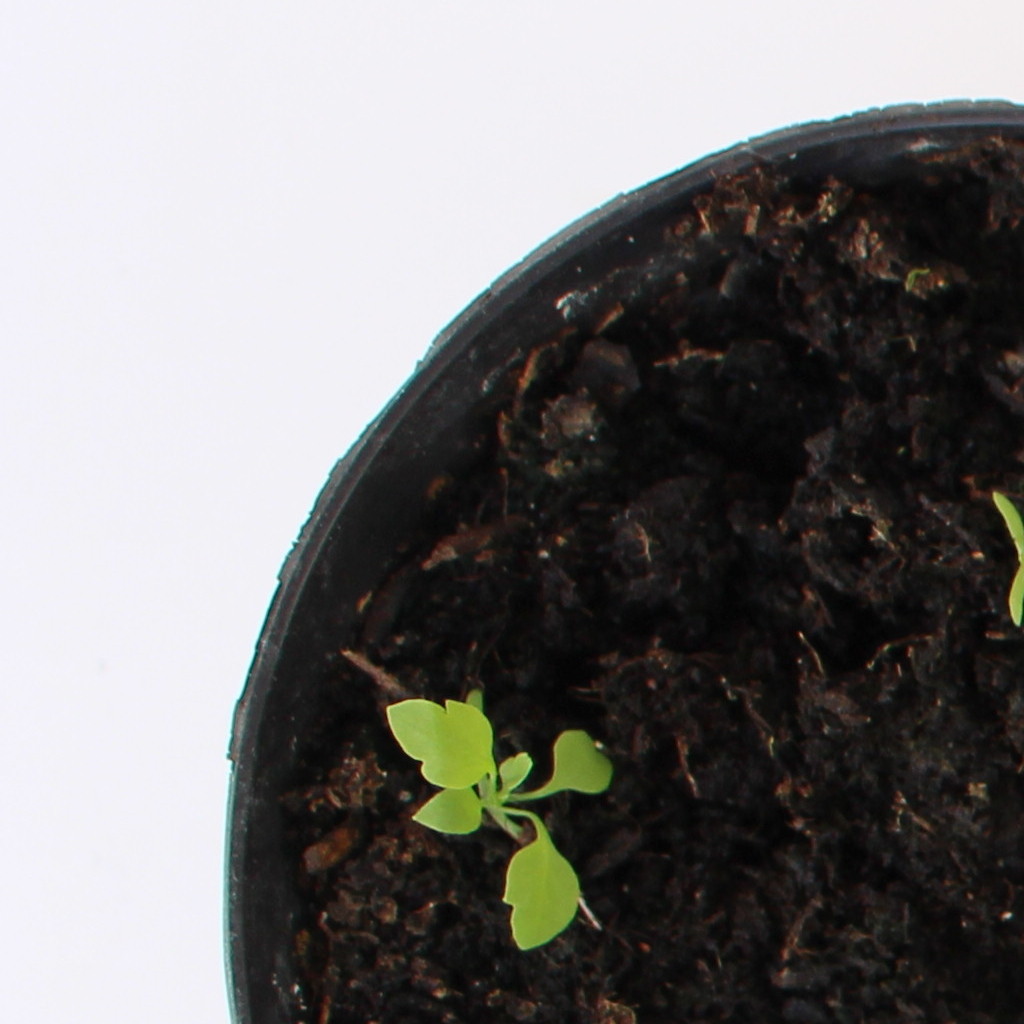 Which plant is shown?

Papaver rhoeas
